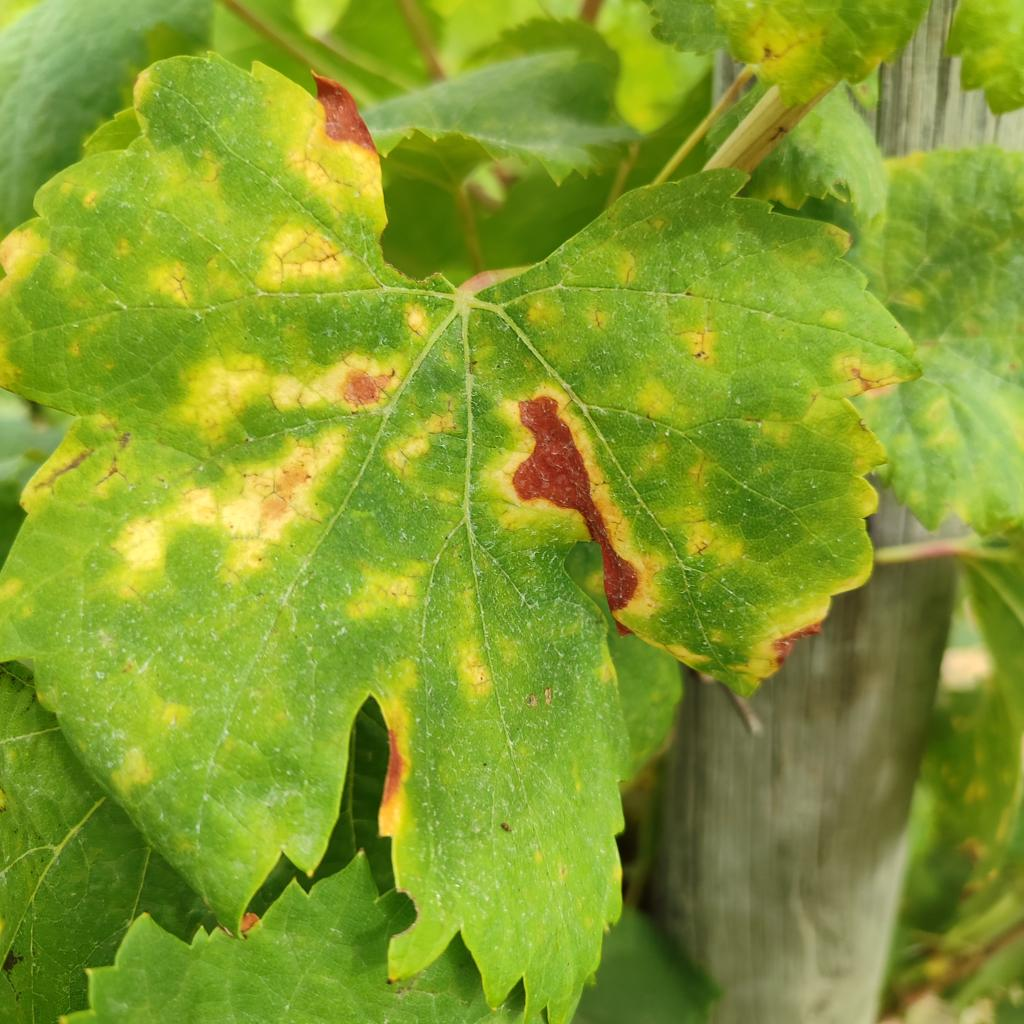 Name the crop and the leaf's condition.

grapevine, esca complex
